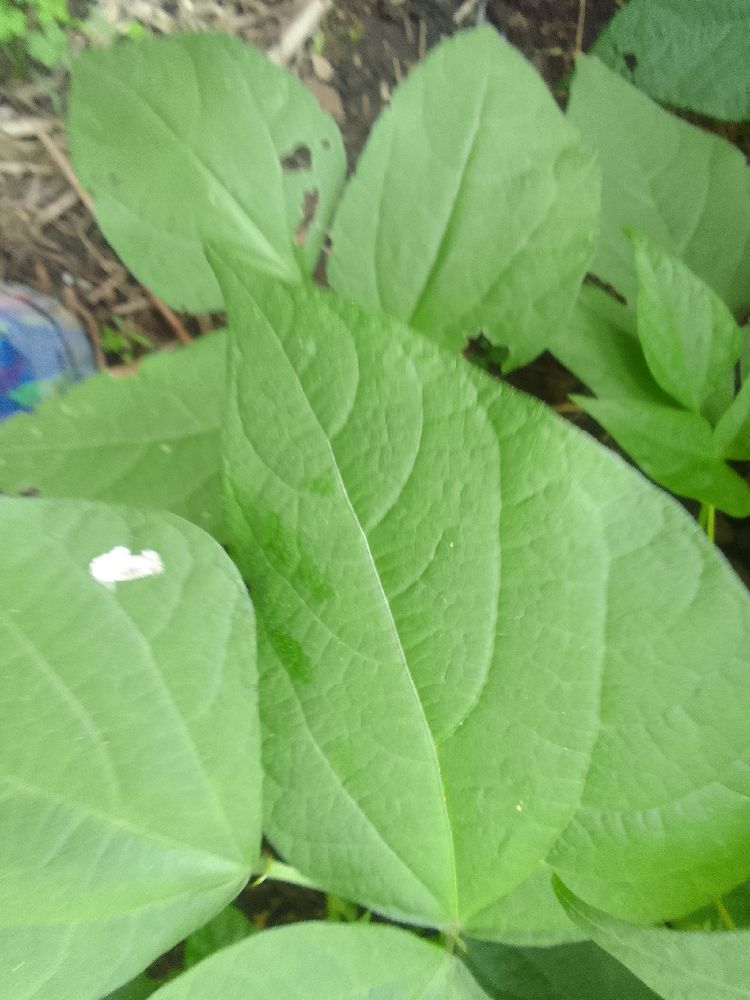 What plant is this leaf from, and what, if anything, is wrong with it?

common bean, healthy
